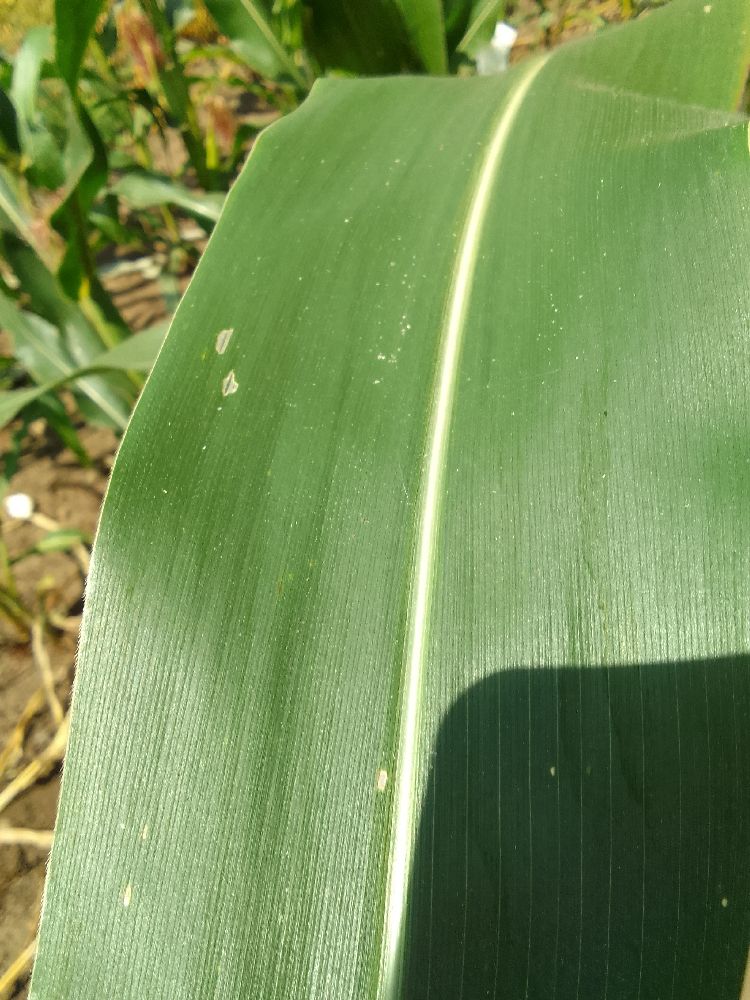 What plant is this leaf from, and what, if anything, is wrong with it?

maize, healthy
